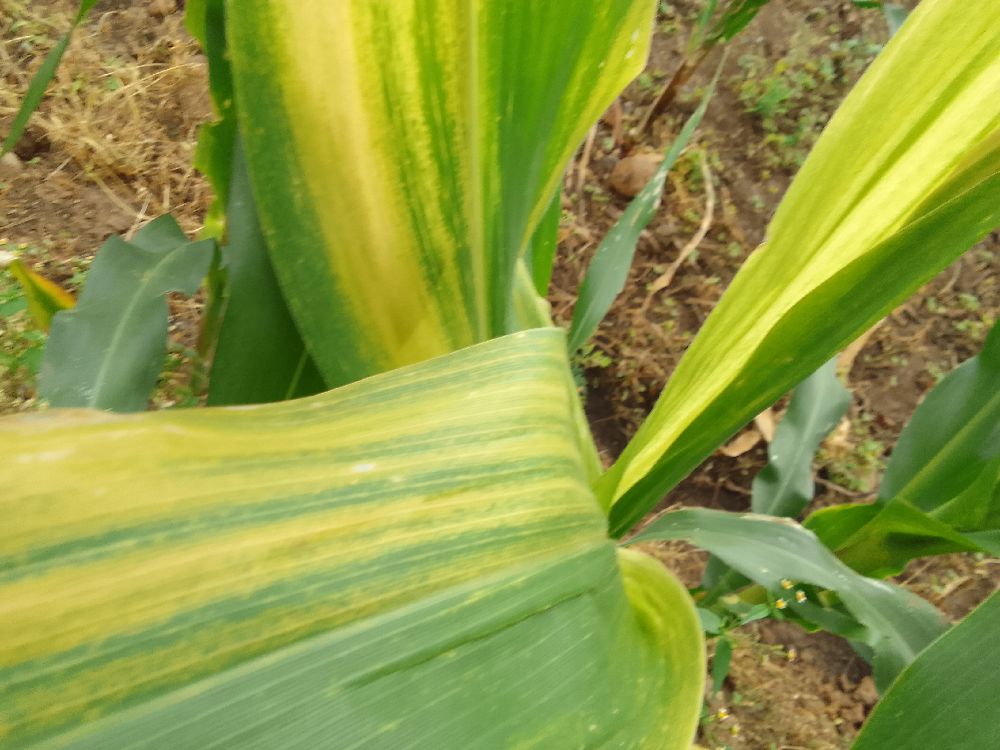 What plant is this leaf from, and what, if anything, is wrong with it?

maize, maize lethal necrosis
